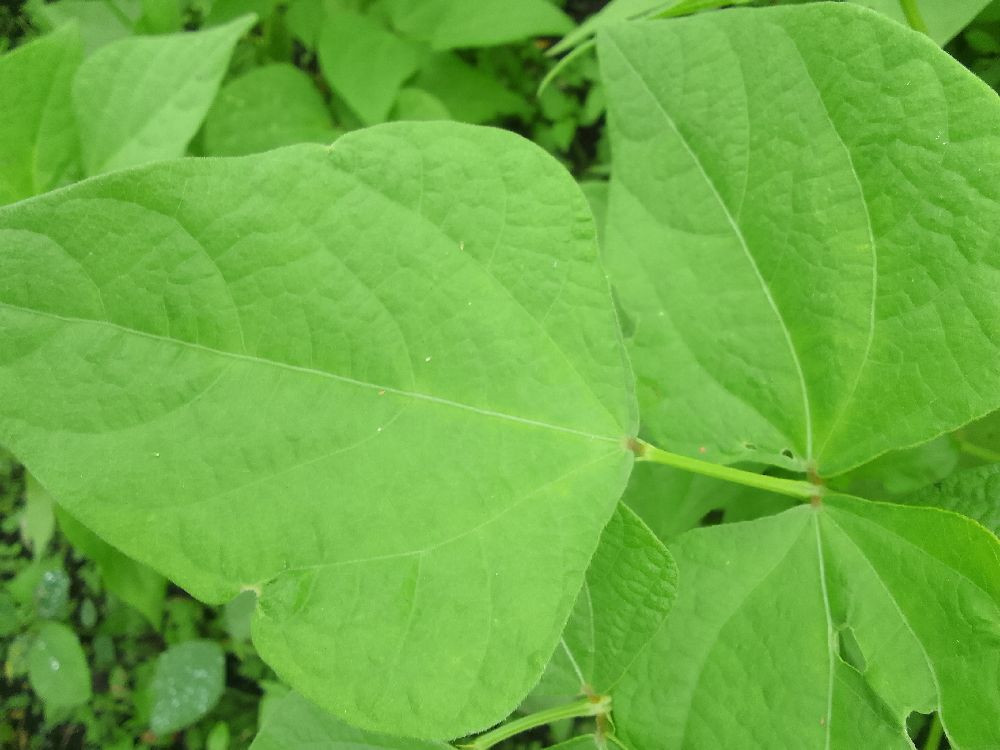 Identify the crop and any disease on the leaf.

common bean, healthy
